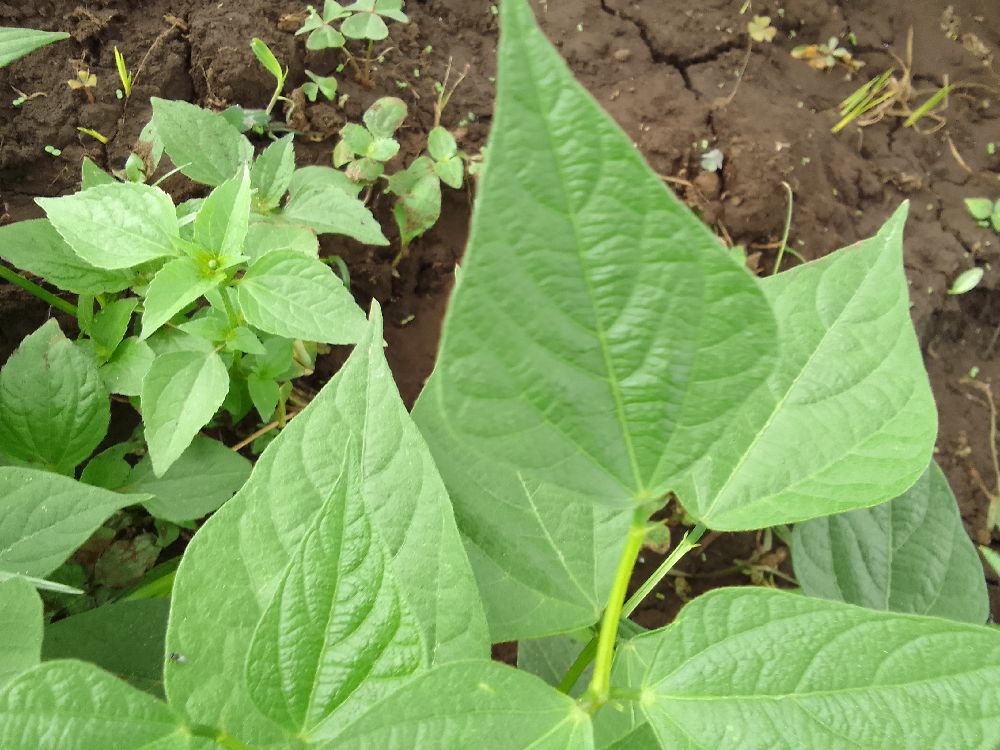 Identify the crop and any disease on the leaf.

common bean, healthy
